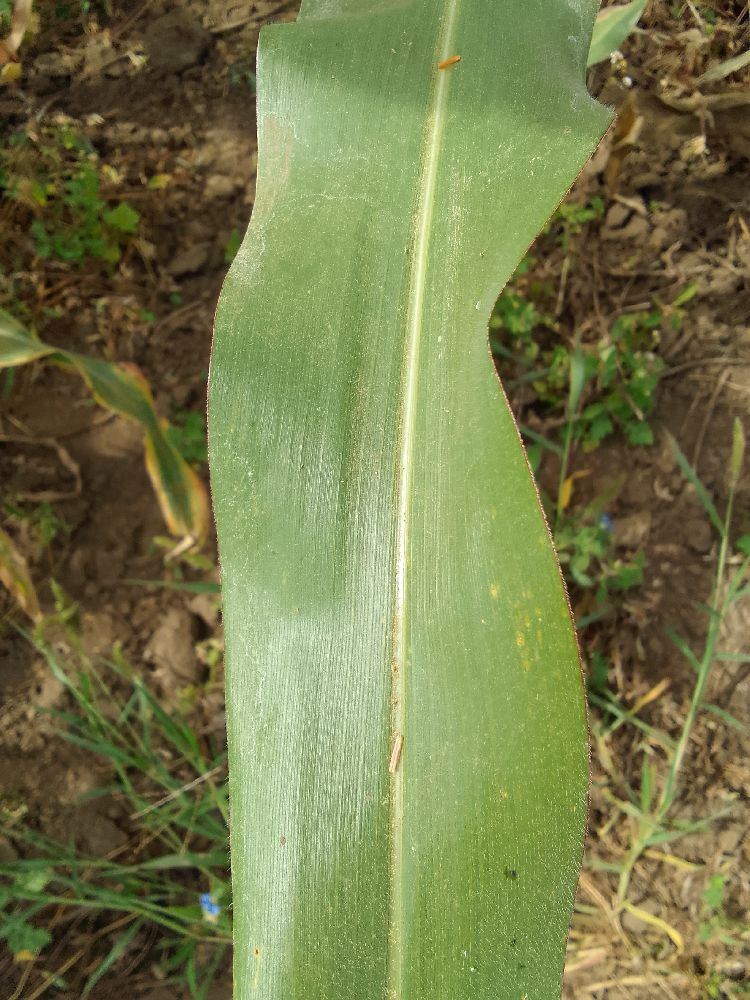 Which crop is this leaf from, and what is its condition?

maize, healthy
